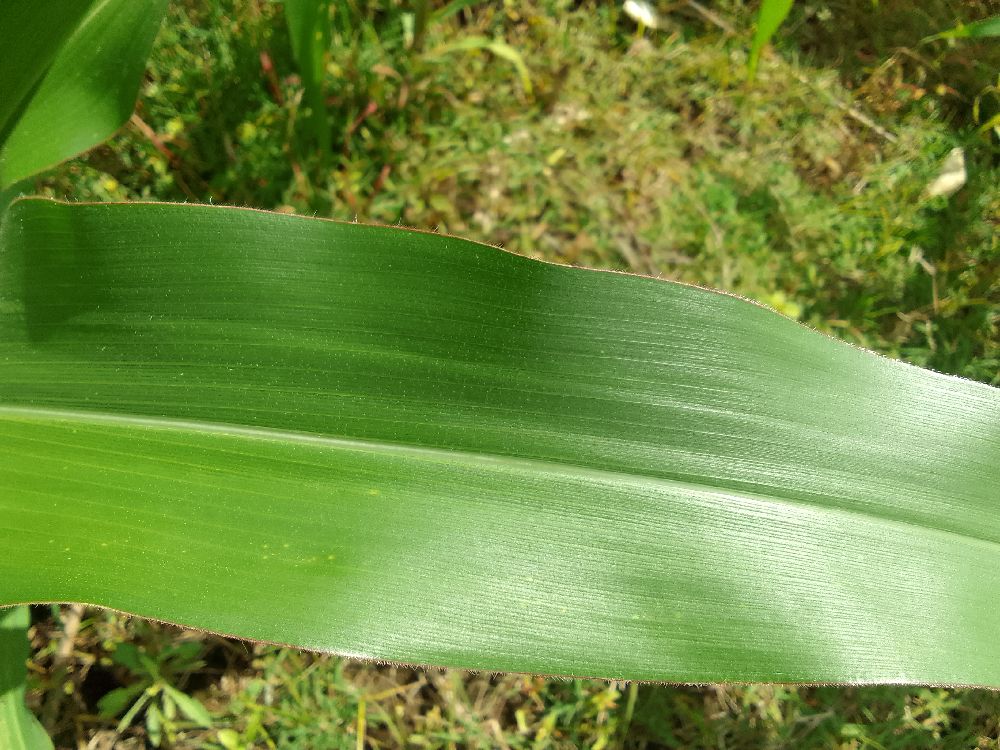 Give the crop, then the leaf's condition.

maize, healthy
